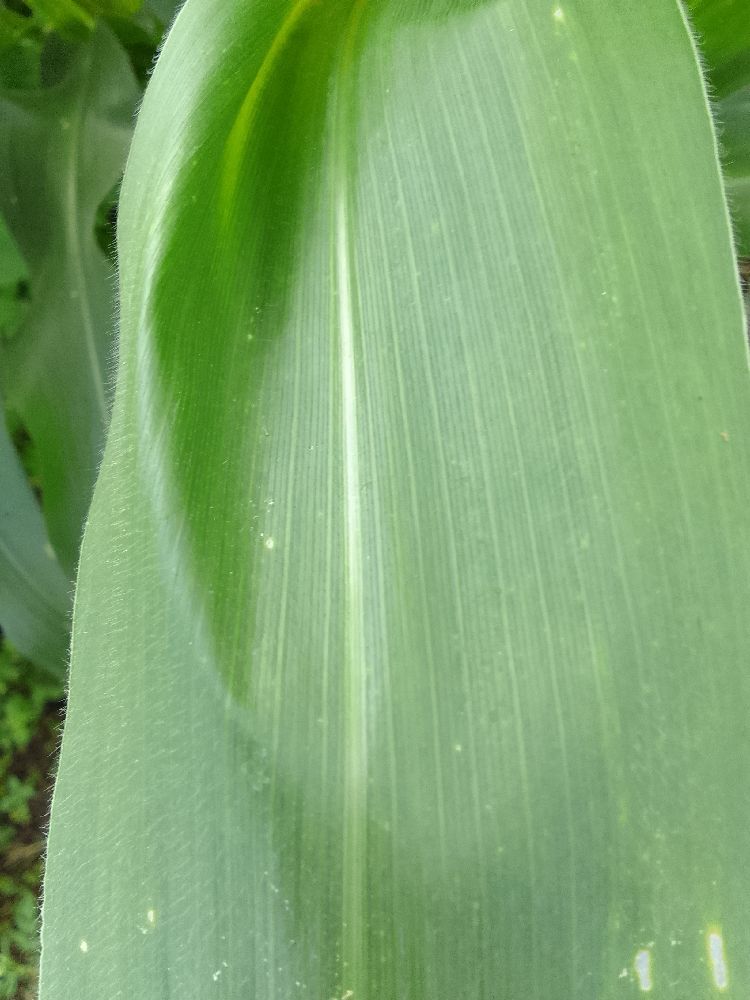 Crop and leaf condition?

maize, healthy
